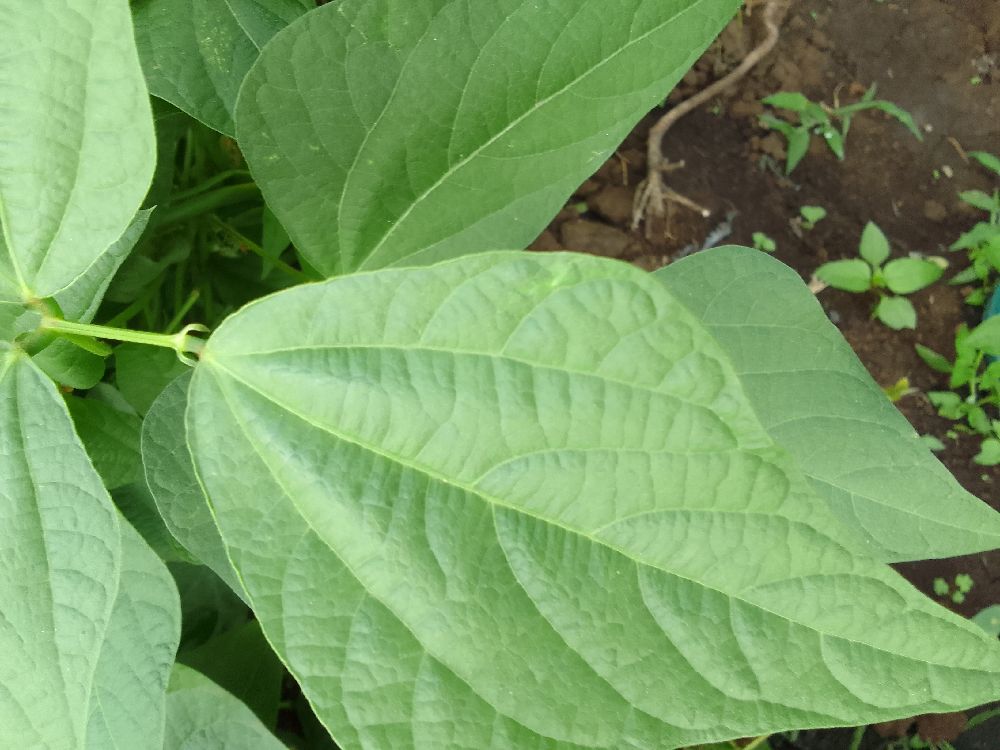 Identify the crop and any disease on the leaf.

common bean, healthy
